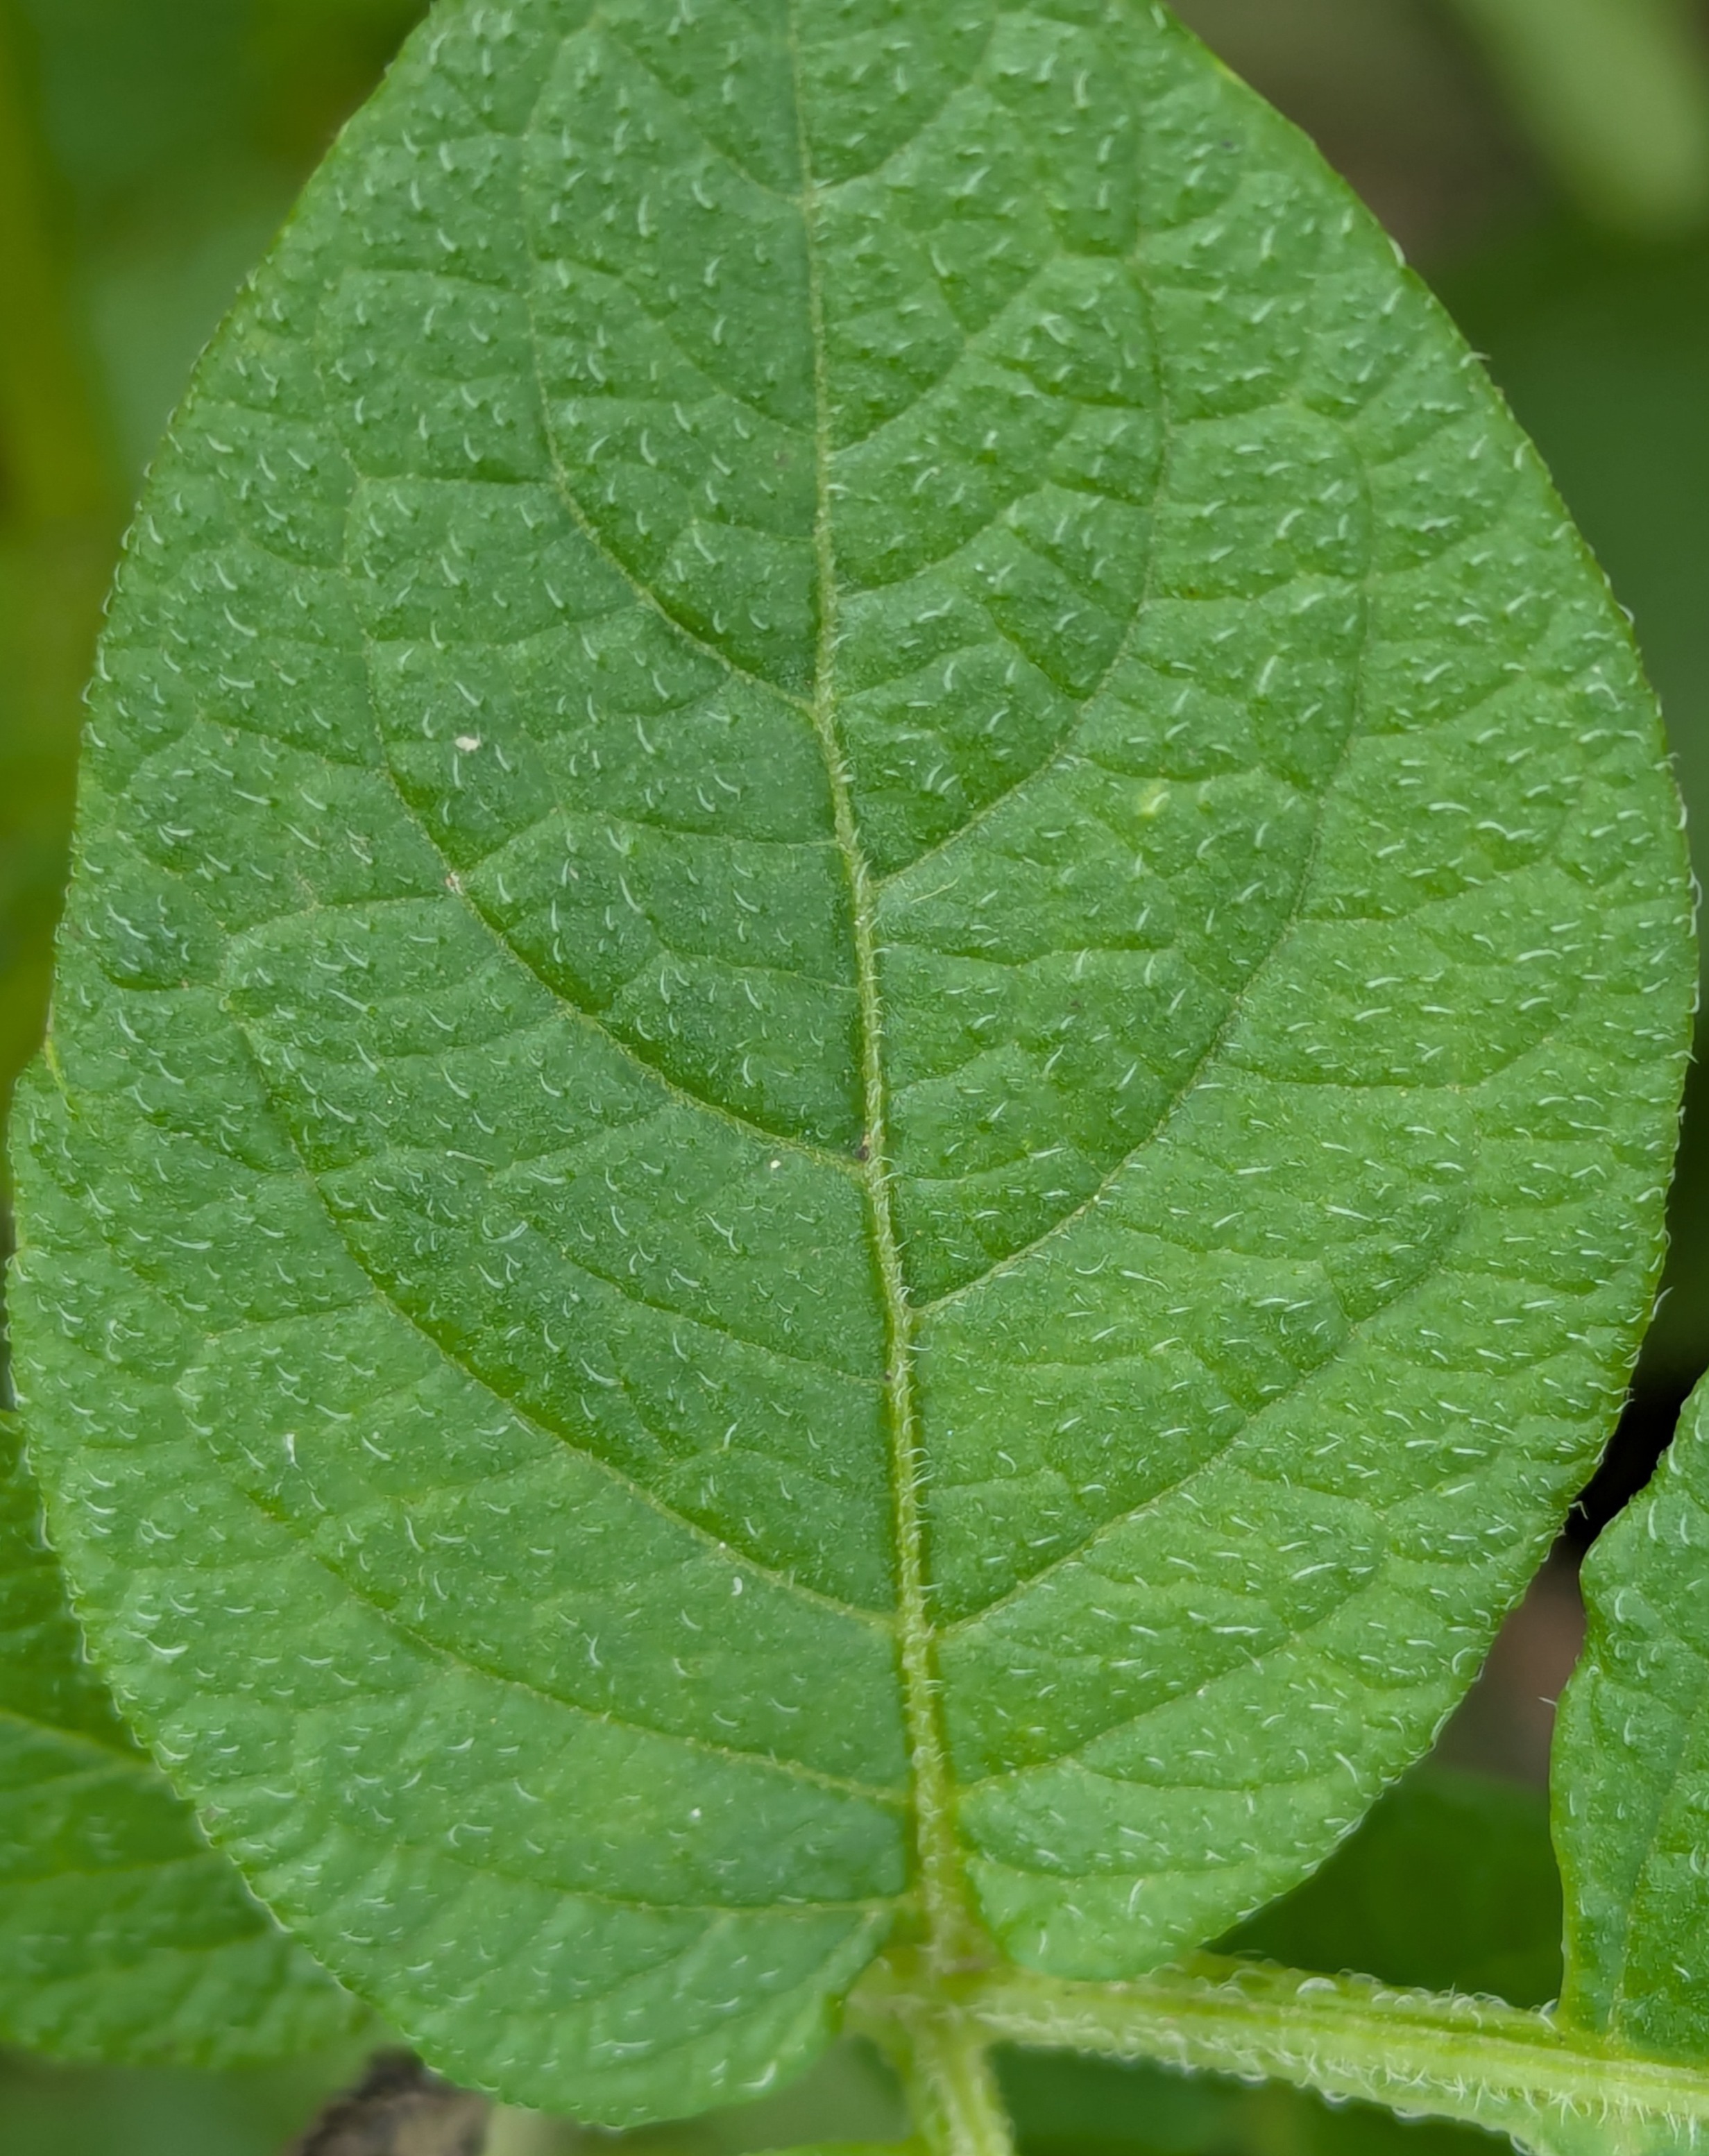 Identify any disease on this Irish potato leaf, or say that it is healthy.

healthy
